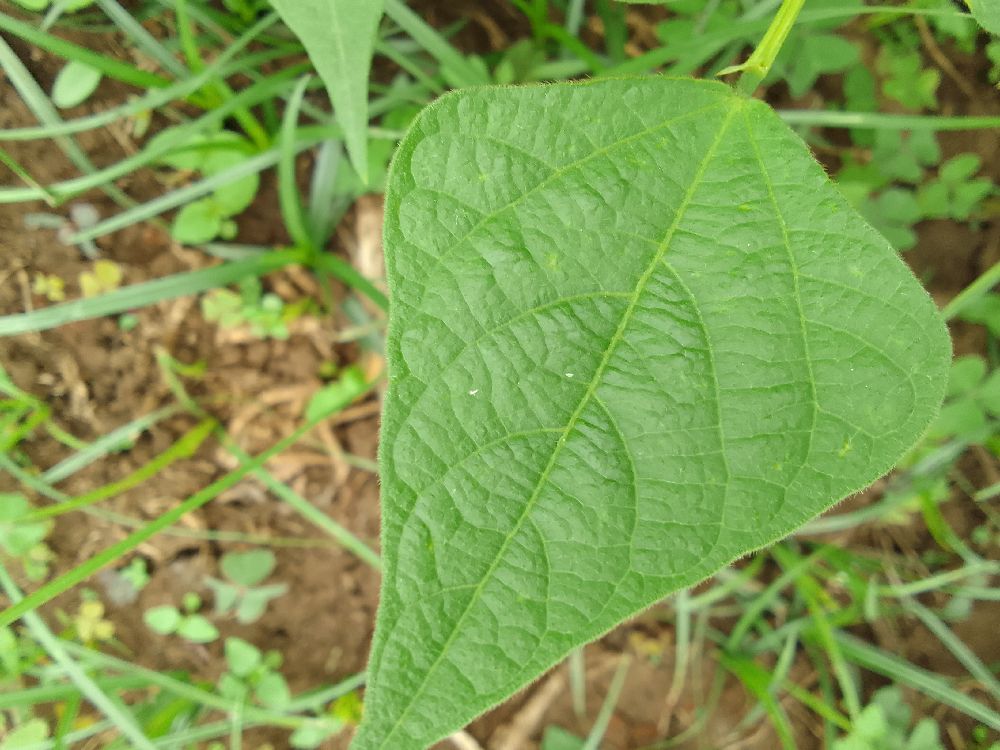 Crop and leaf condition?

common bean, healthy
